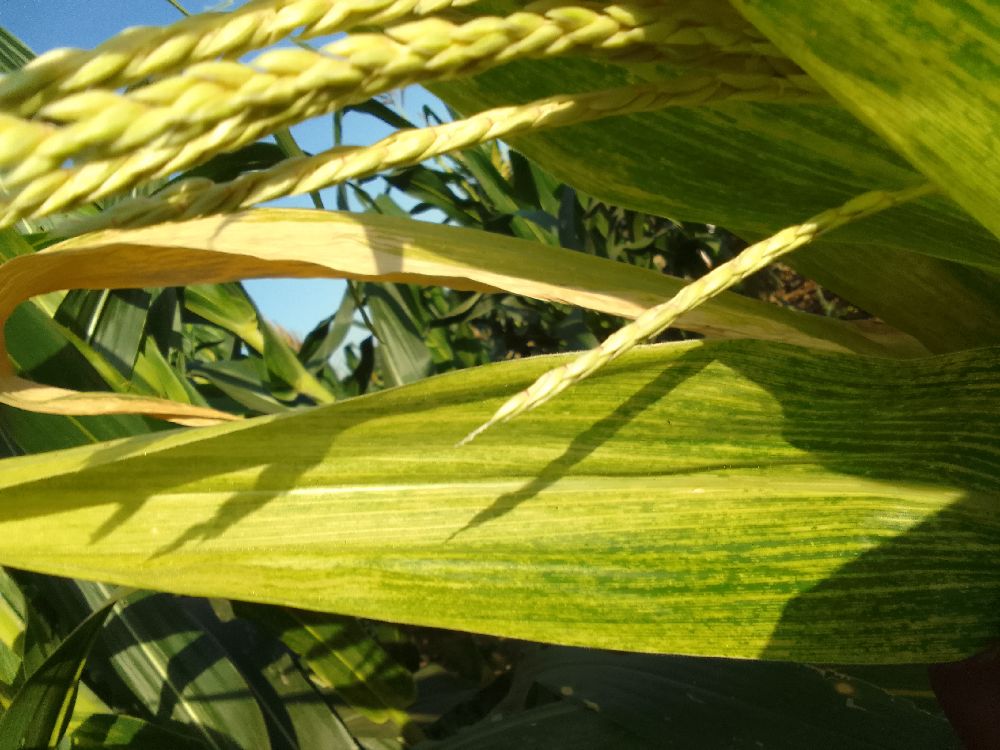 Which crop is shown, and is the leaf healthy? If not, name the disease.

maize, maize lethal necrosis
